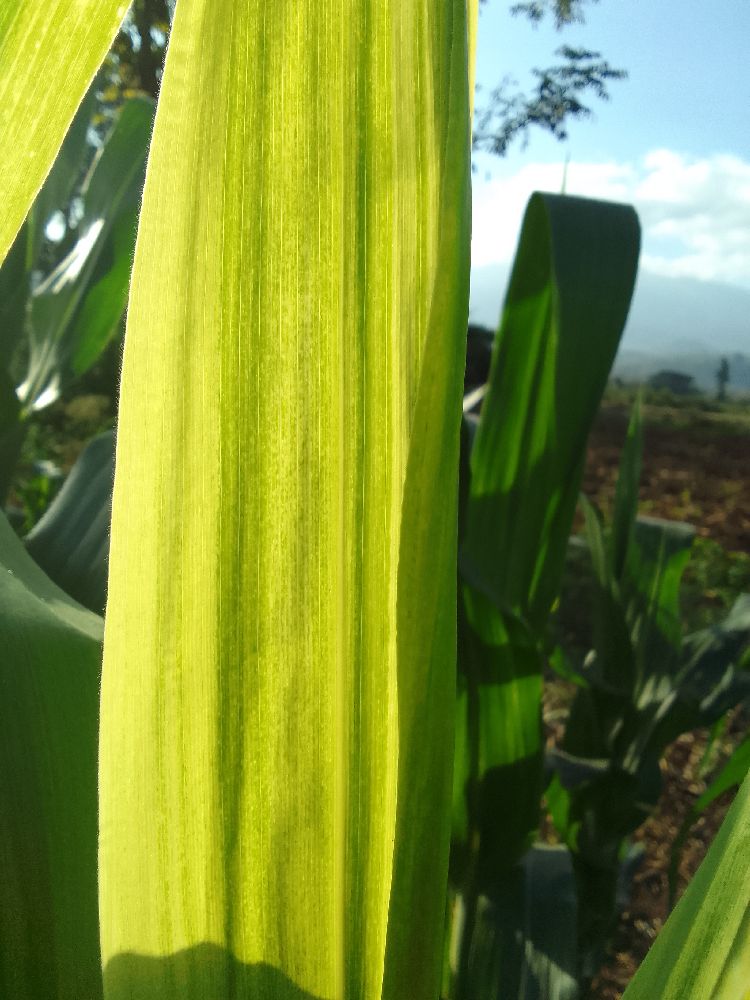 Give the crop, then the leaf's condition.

maize, maize lethal necrosis
